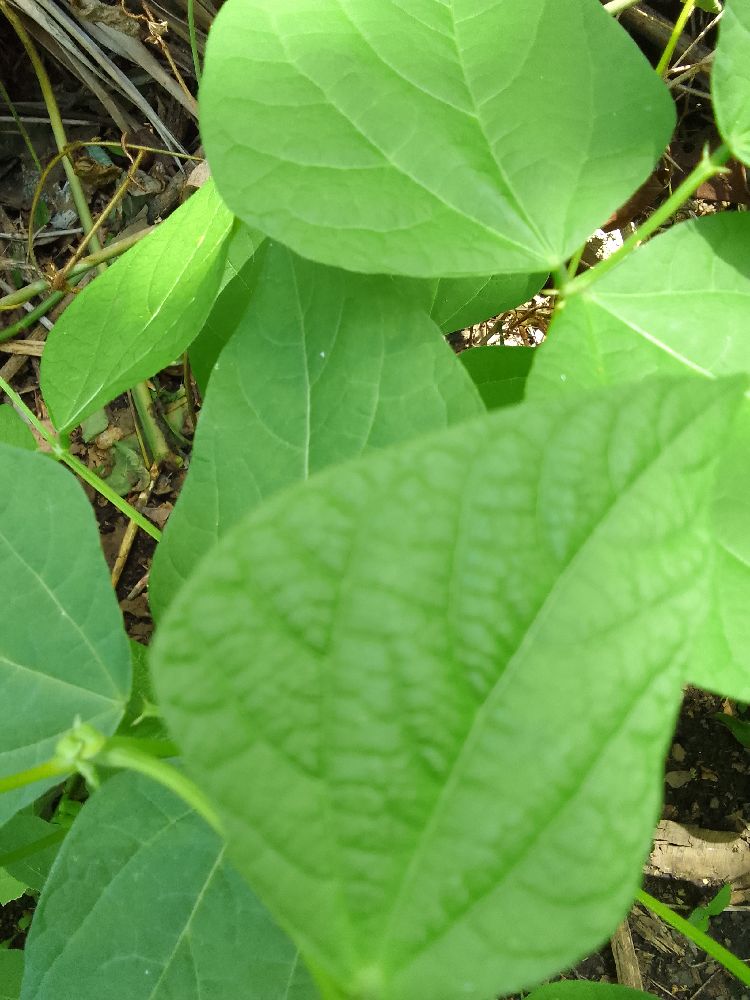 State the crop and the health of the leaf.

common bean, healthy
